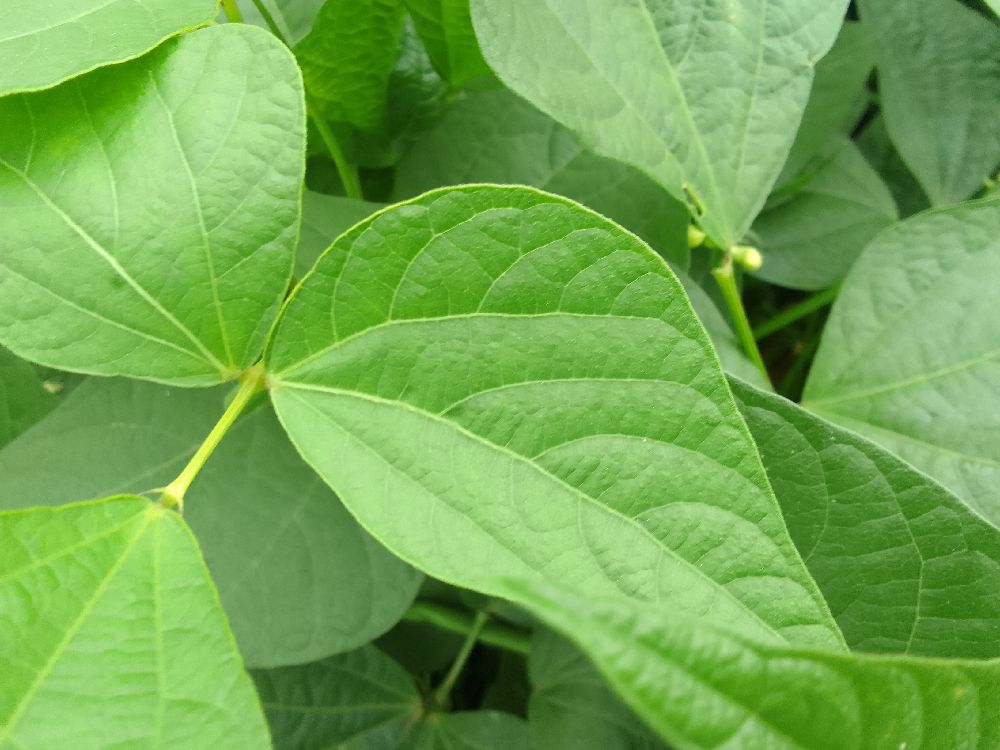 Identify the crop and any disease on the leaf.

common bean, healthy
